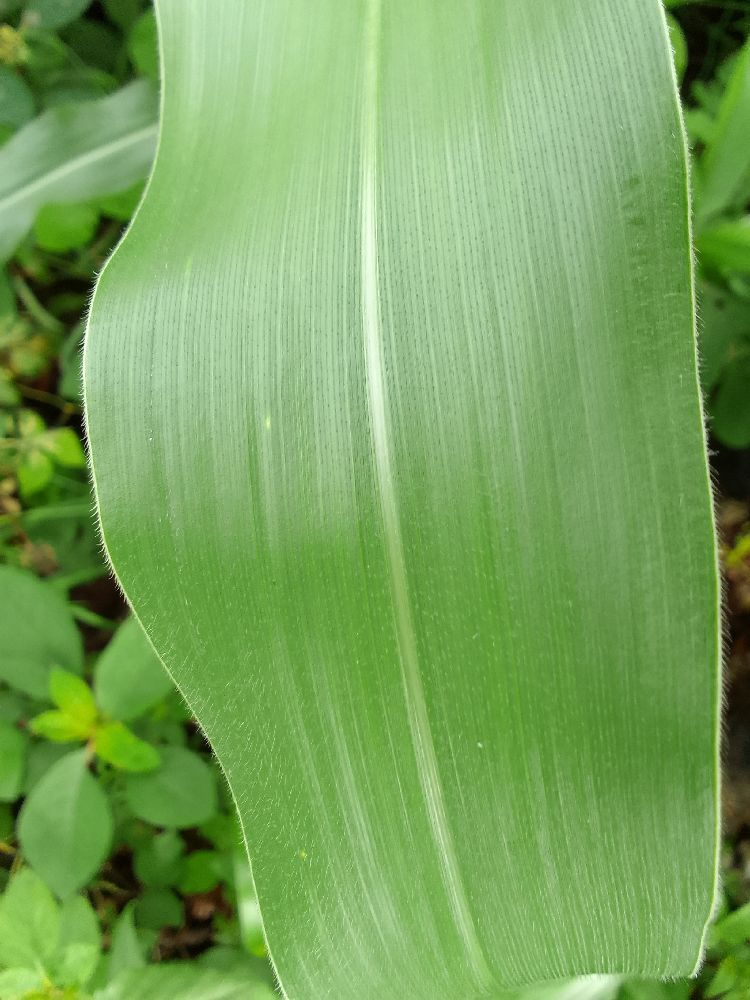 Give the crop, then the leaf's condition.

maize, healthy
